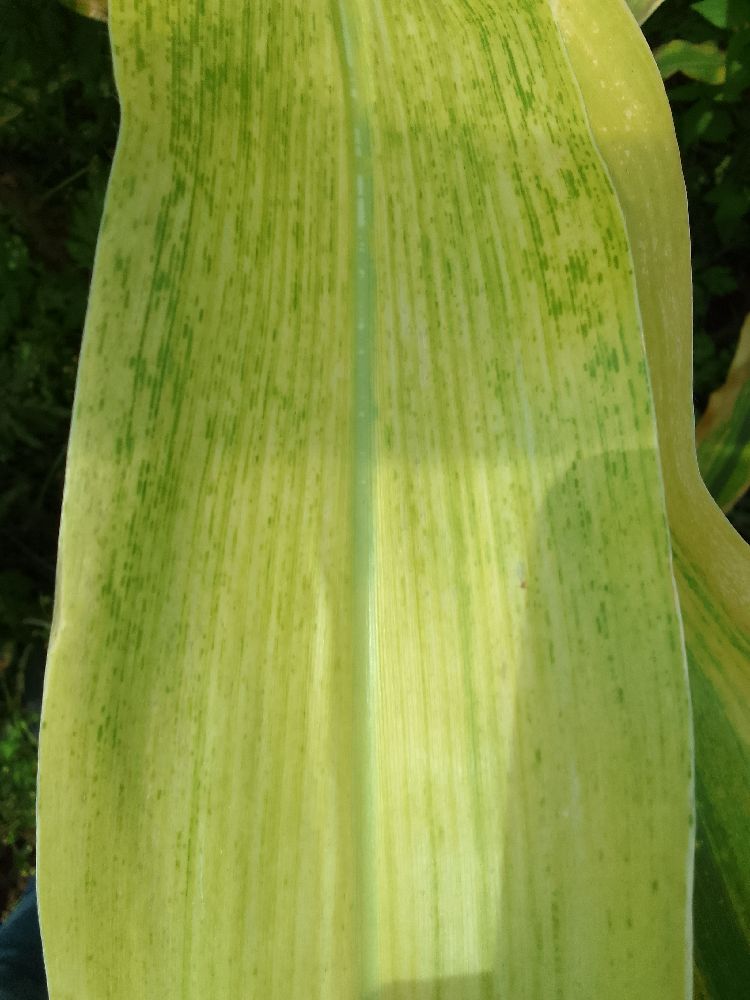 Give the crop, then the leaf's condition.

maize, maize lethal necrosis
